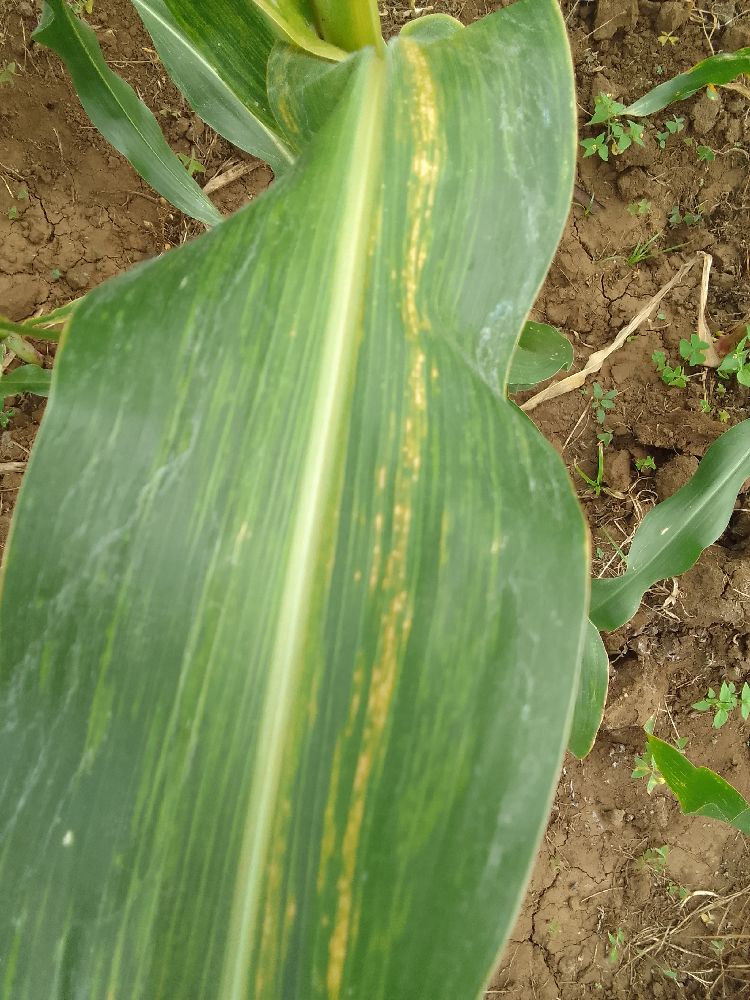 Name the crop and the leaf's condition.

maize, maize lethal necrosis
